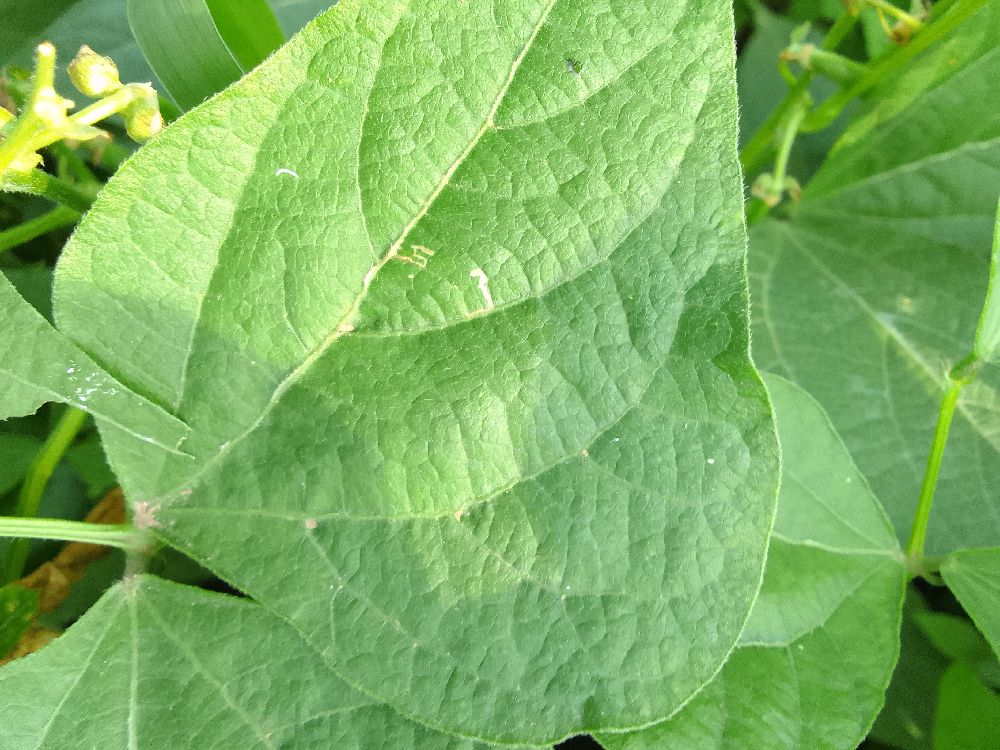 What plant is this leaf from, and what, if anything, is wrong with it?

common bean, healthy
